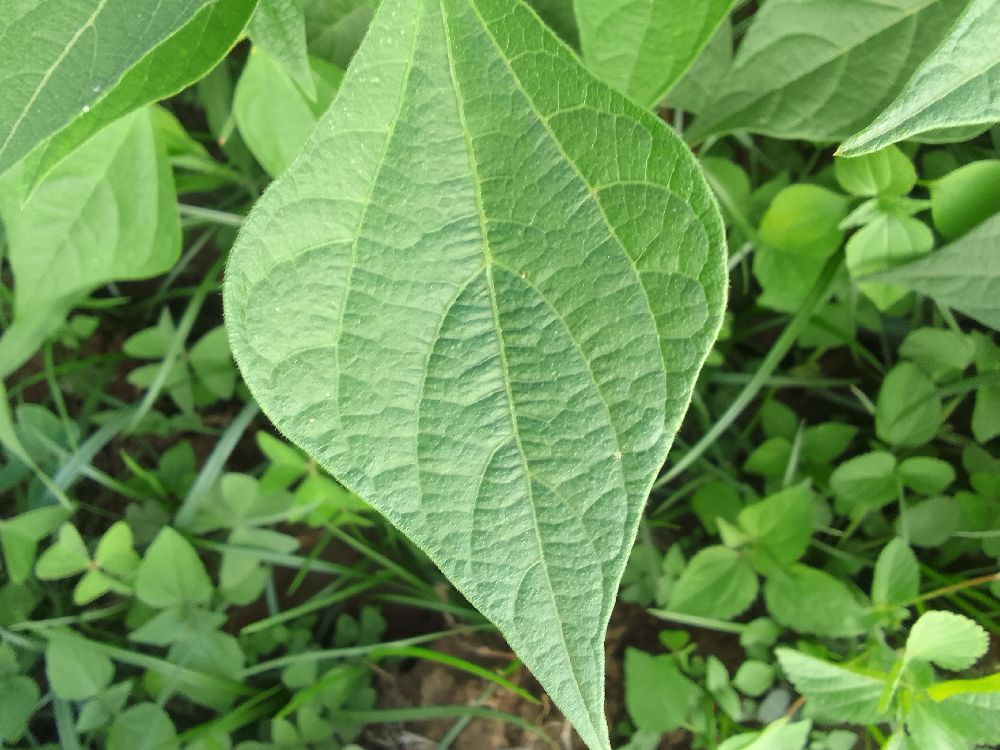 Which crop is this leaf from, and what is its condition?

common bean, healthy
